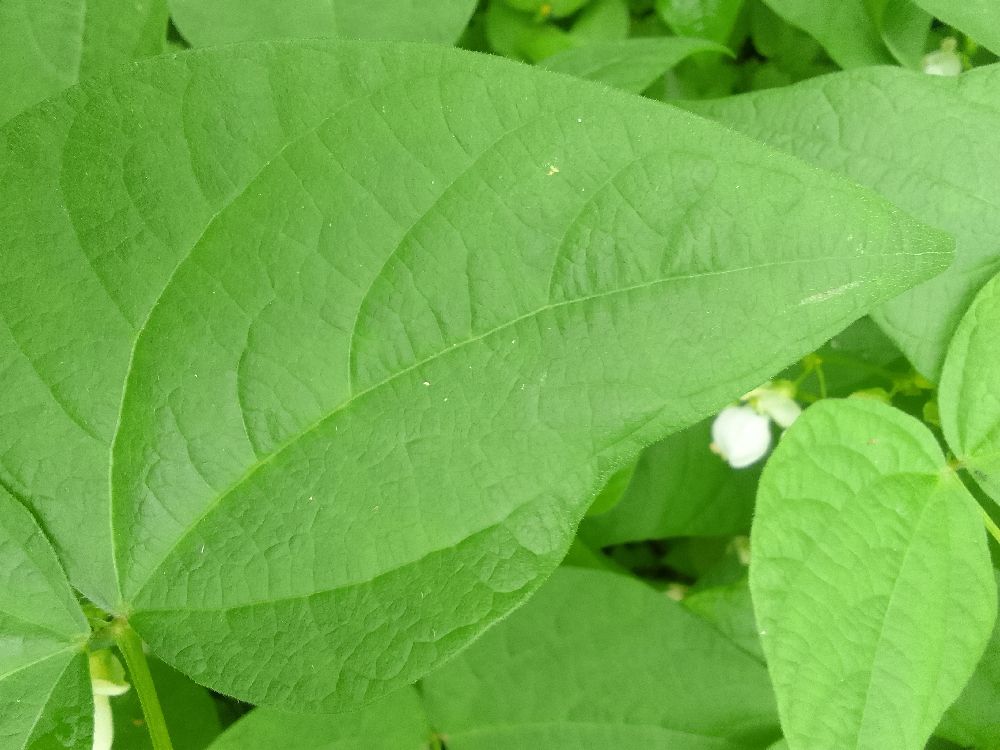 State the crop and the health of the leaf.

common bean, healthy
